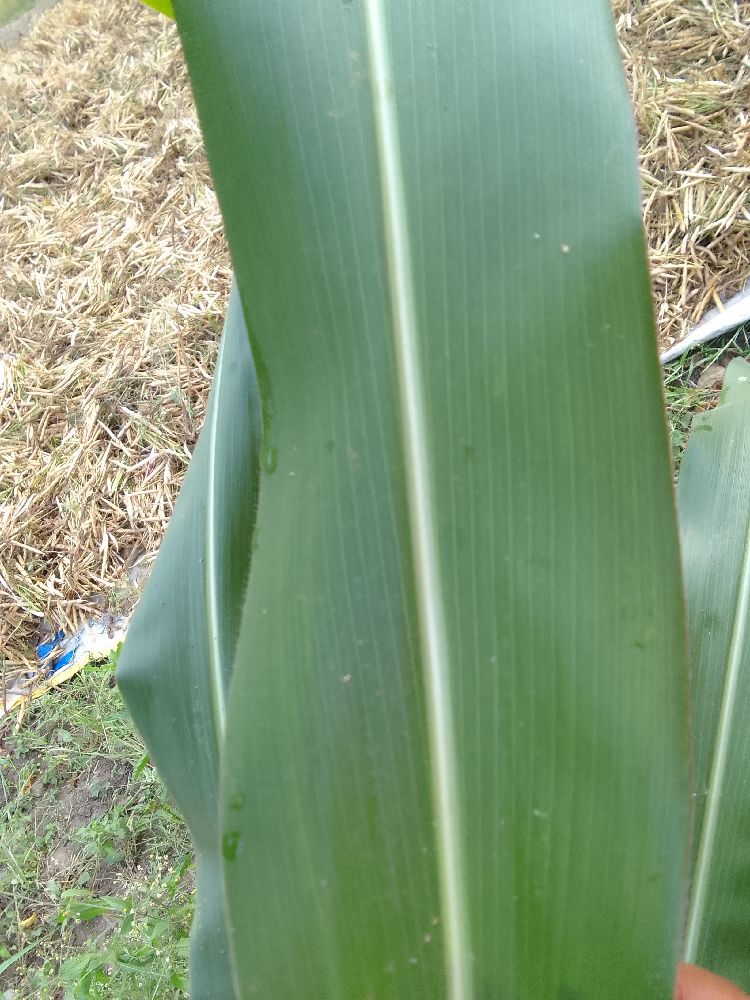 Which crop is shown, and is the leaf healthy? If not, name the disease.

maize, healthy
